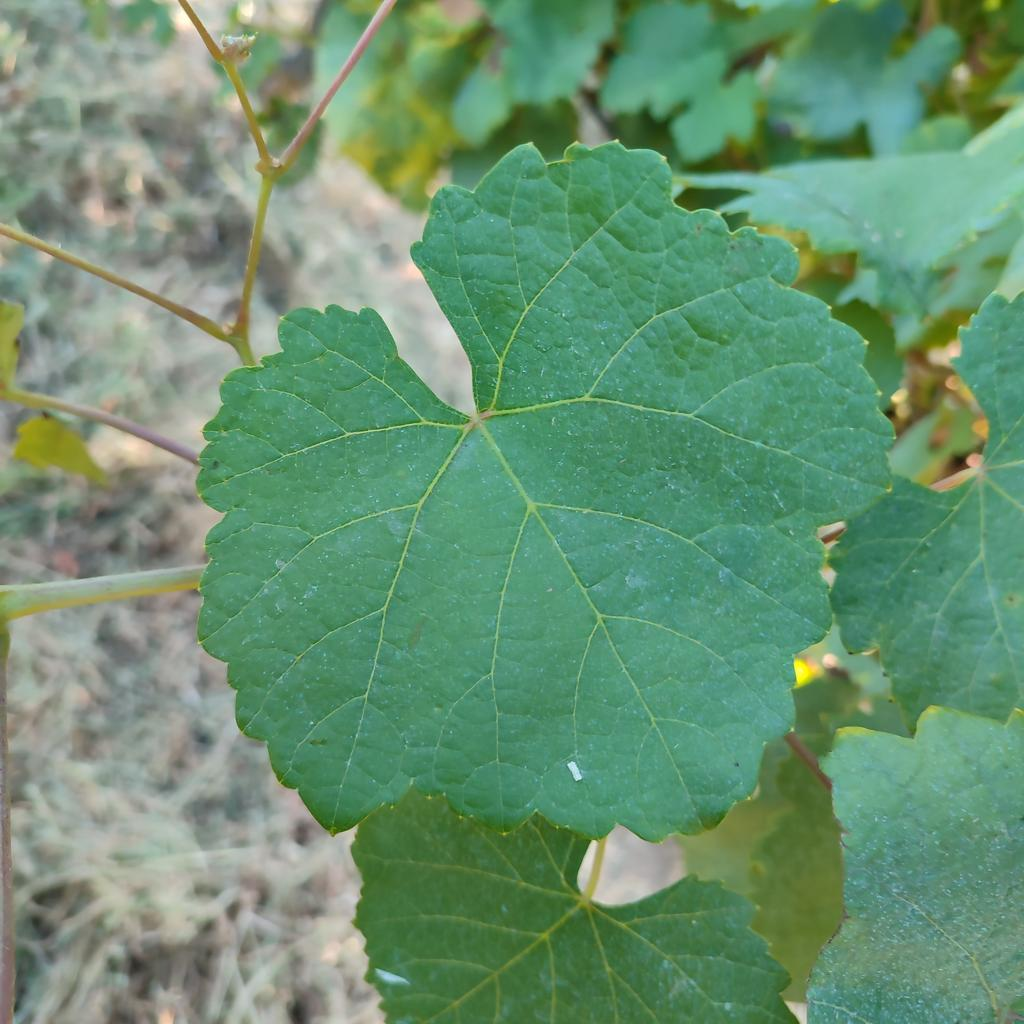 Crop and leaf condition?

grapevine, healthy
